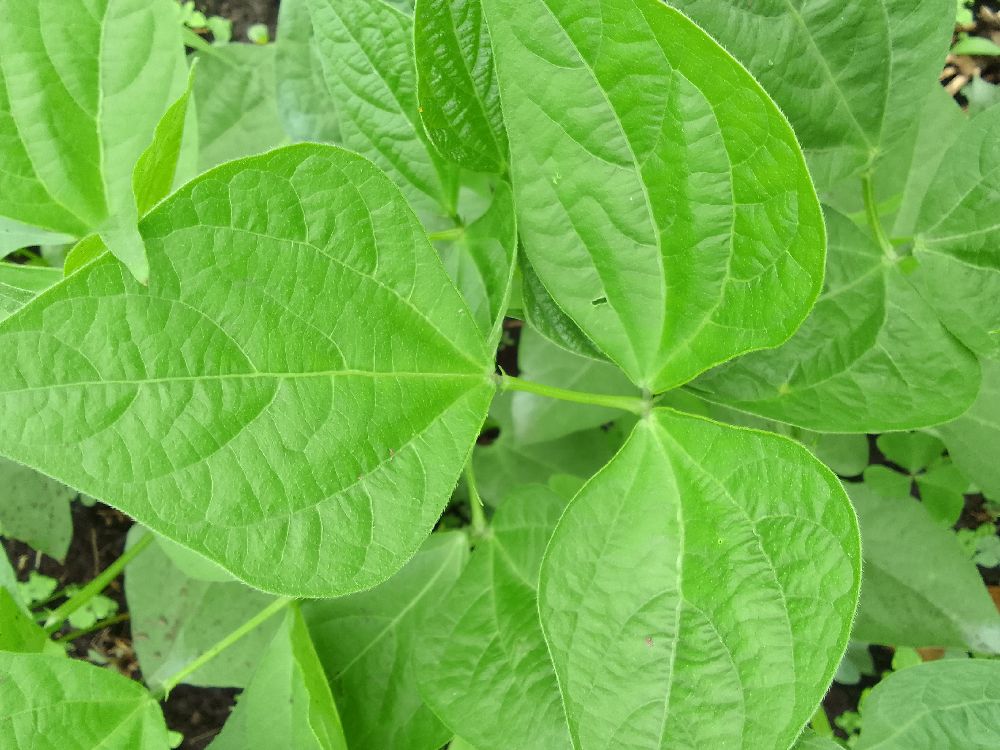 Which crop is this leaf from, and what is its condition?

common bean, healthy
